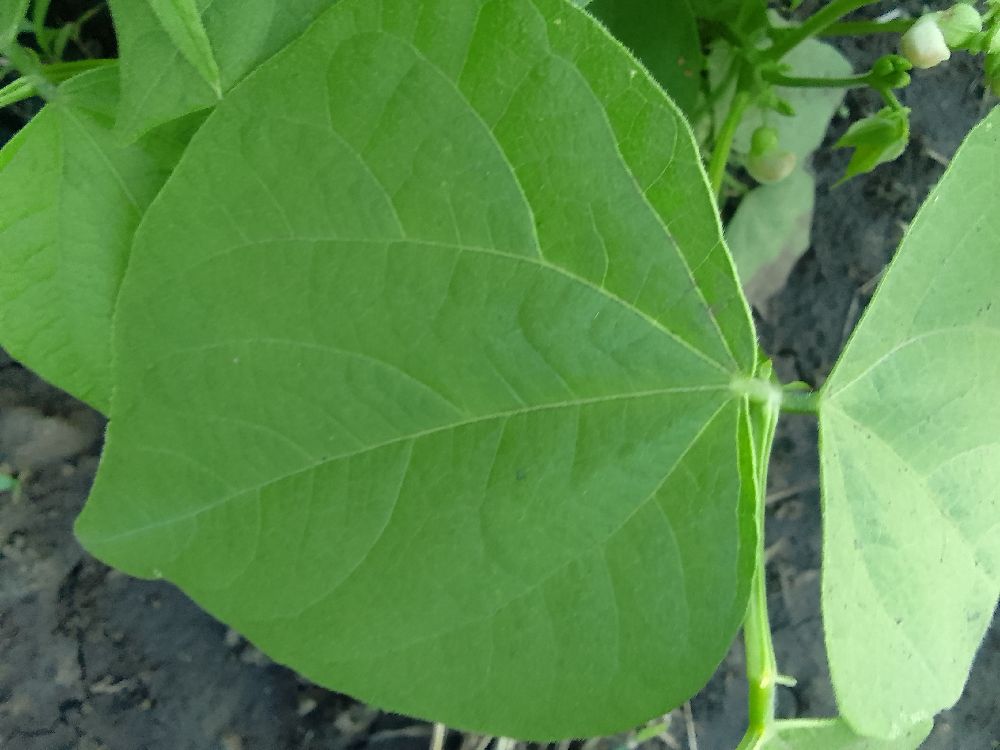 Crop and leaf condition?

common bean, healthy
